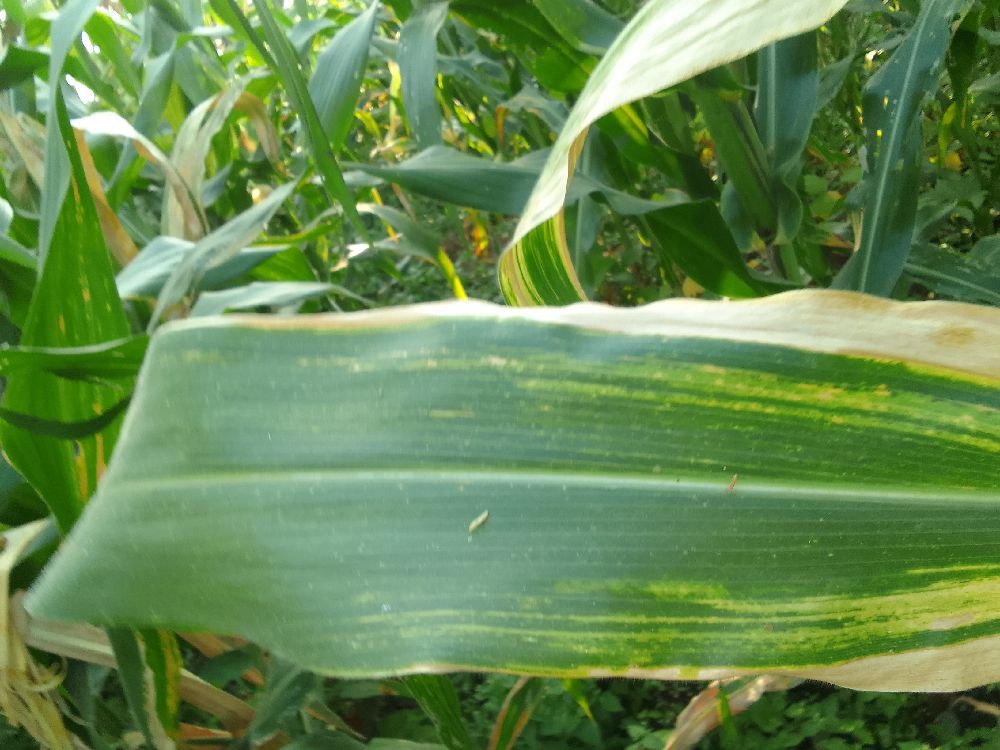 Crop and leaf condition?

maize, maize lethal necrosis
